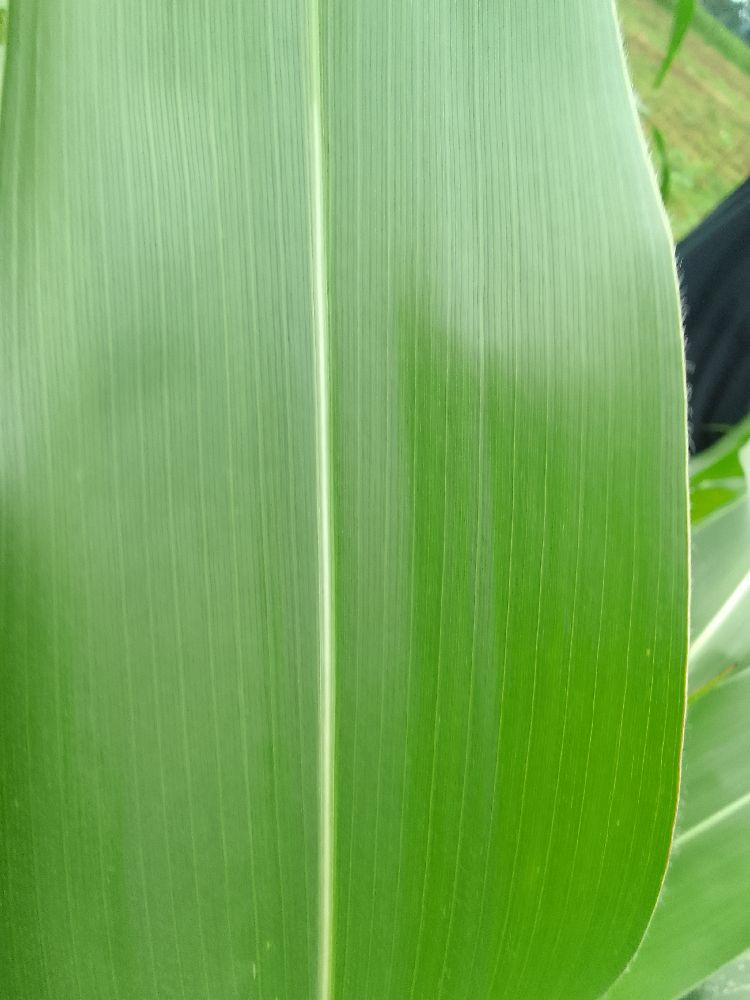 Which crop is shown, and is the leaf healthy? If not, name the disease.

maize, healthy
